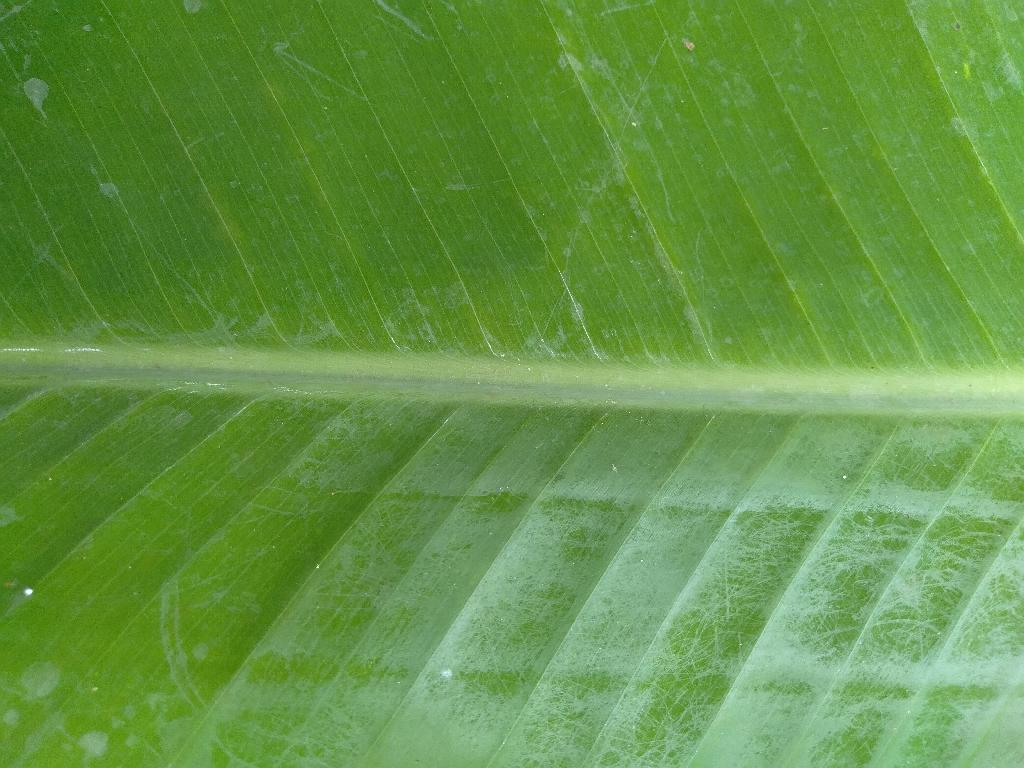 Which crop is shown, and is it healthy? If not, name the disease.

banana, healthy
